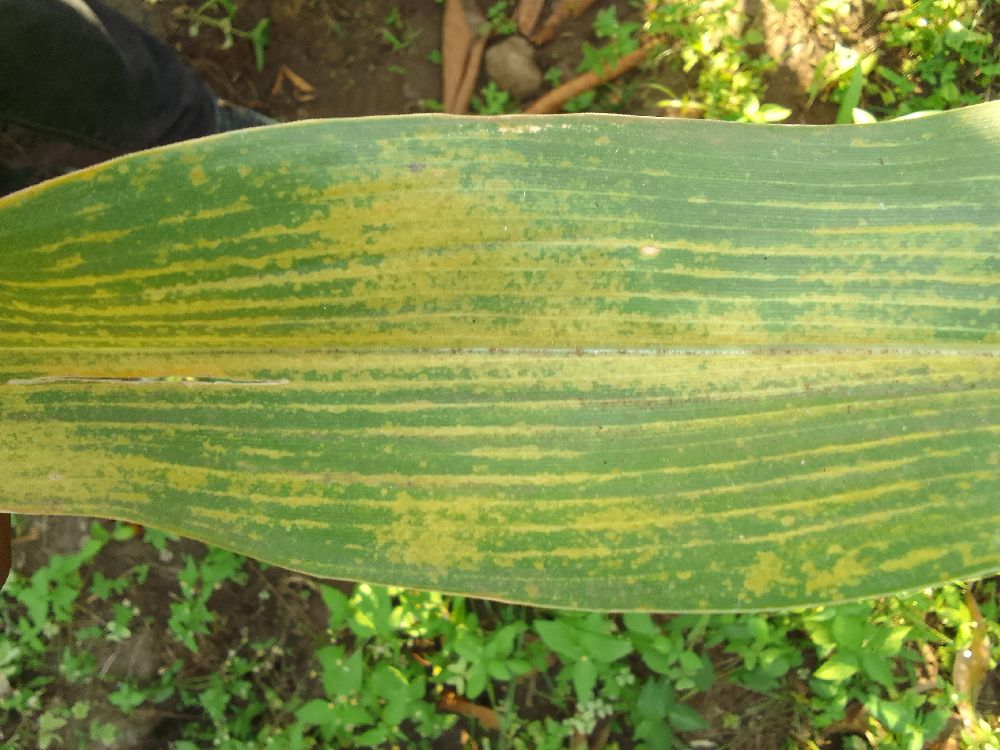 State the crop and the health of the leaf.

maize, maize lethal necrosis
